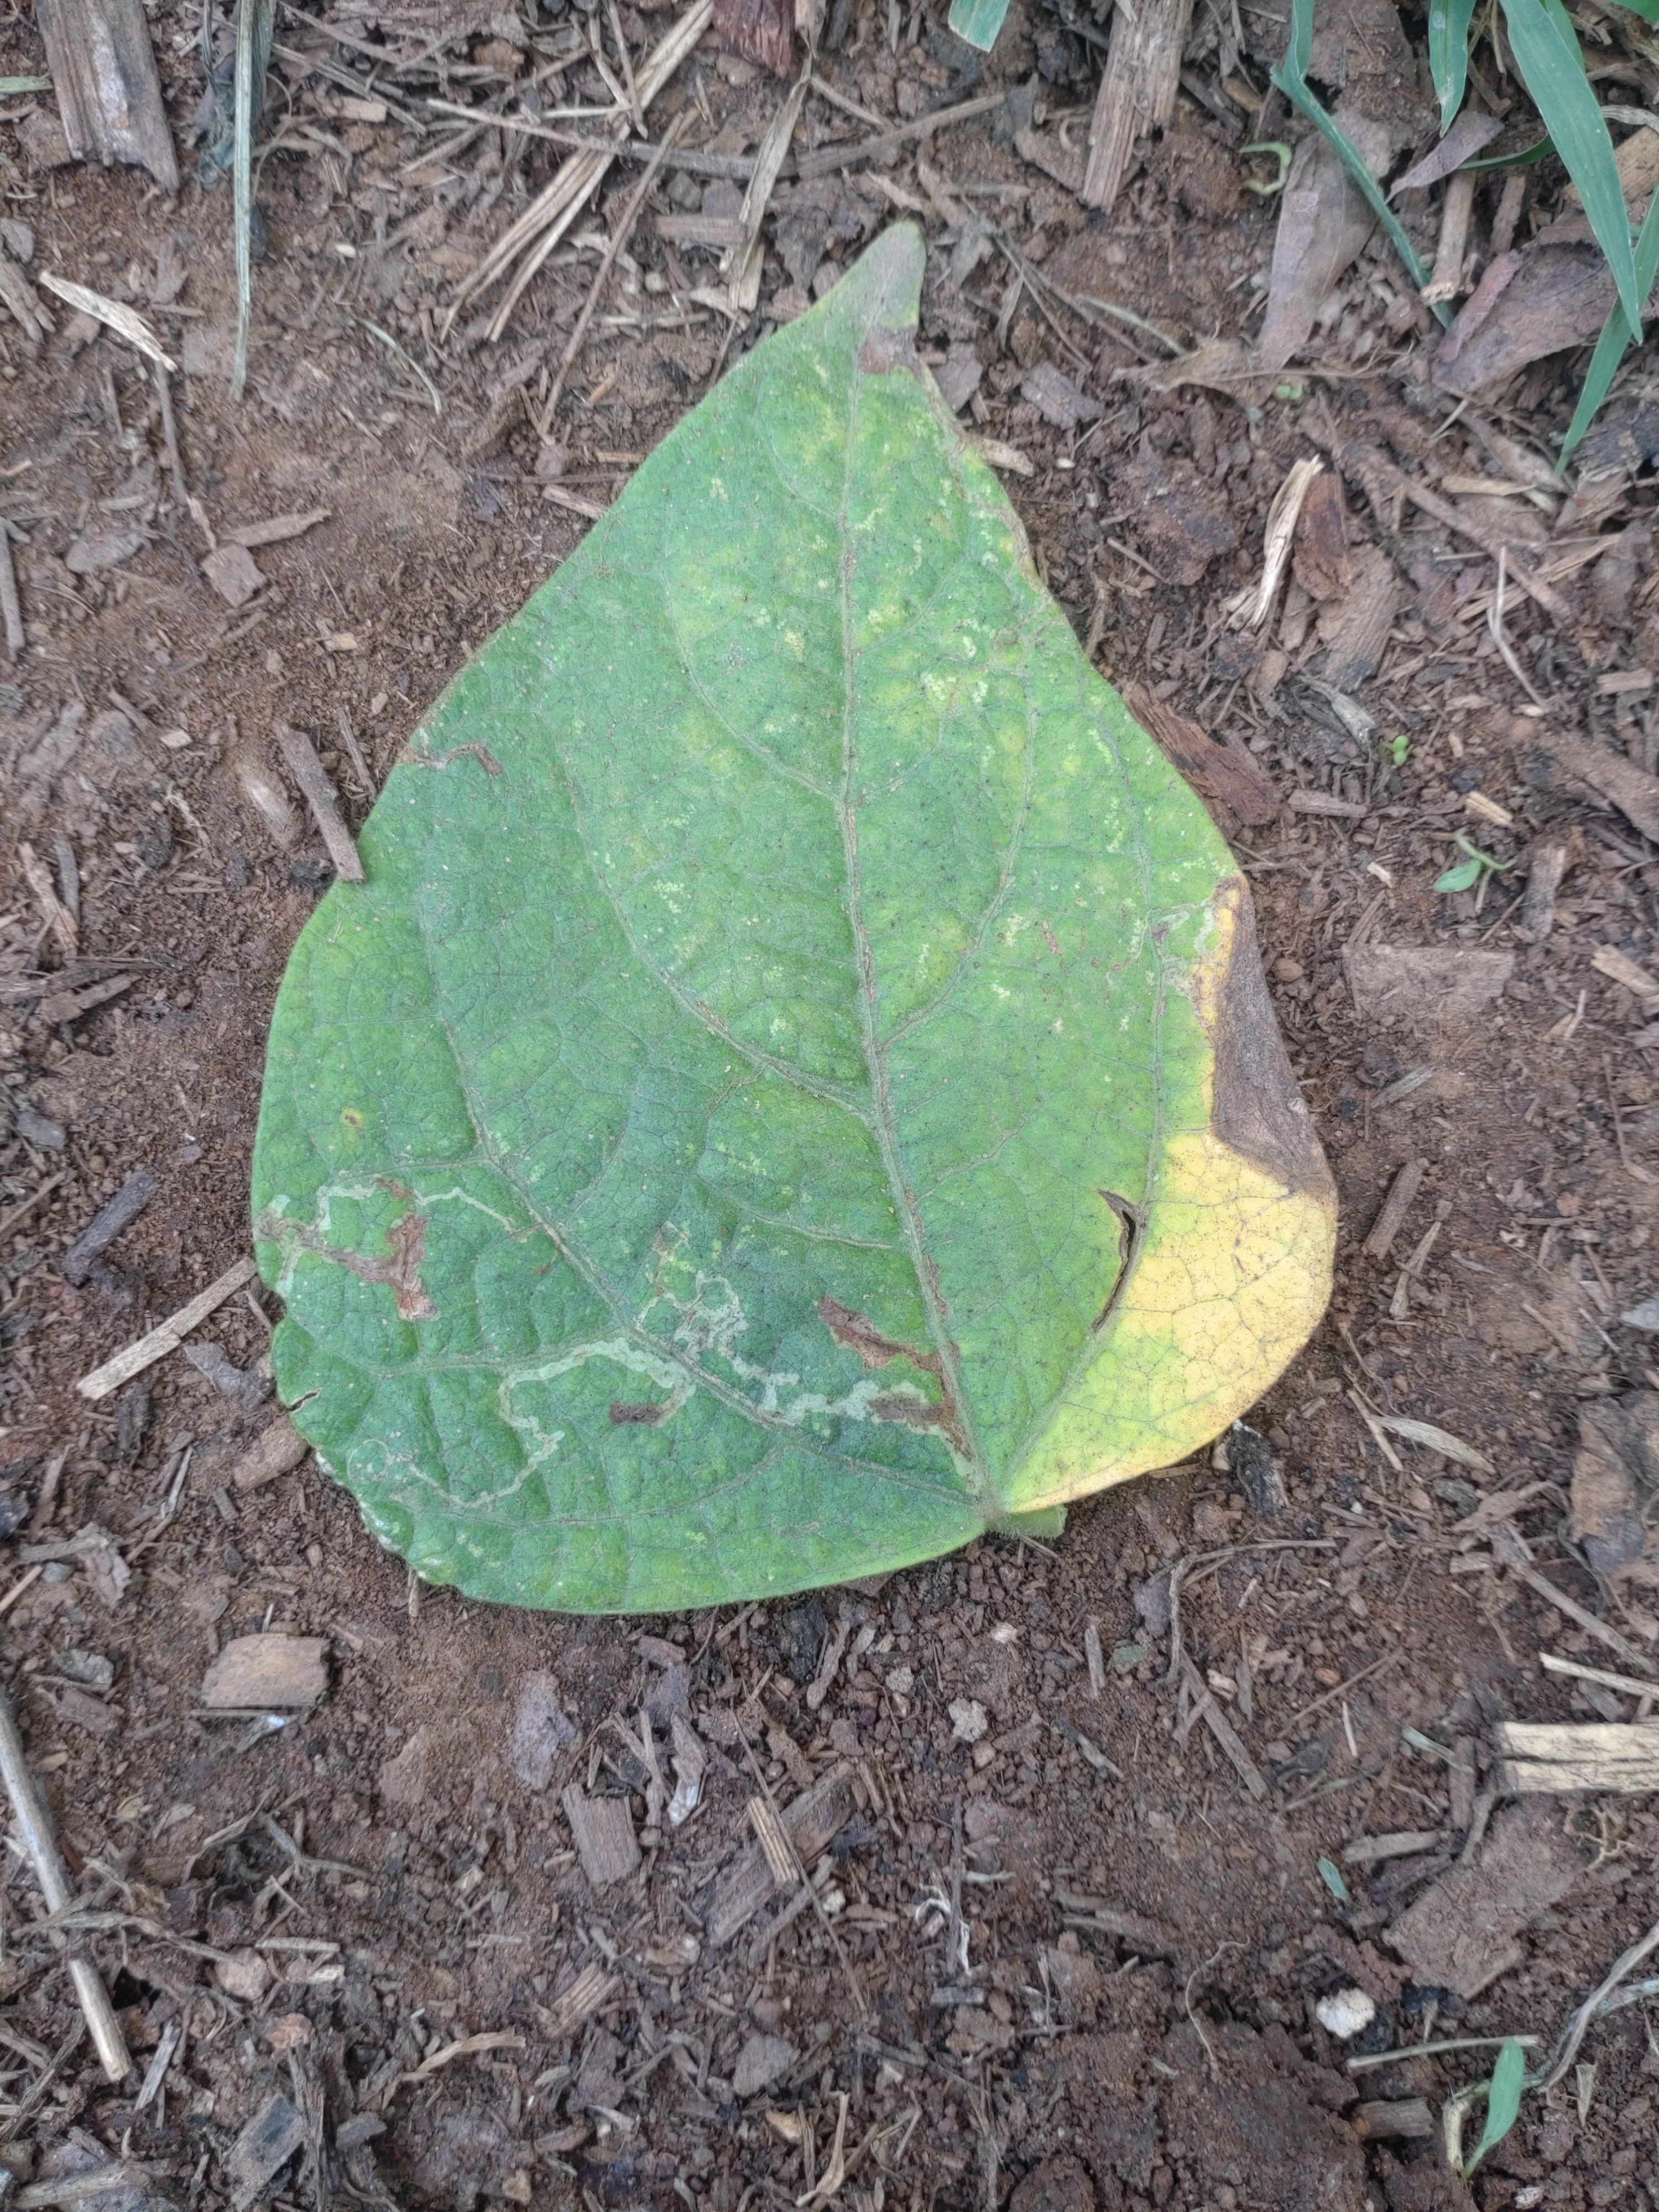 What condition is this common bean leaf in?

rust
